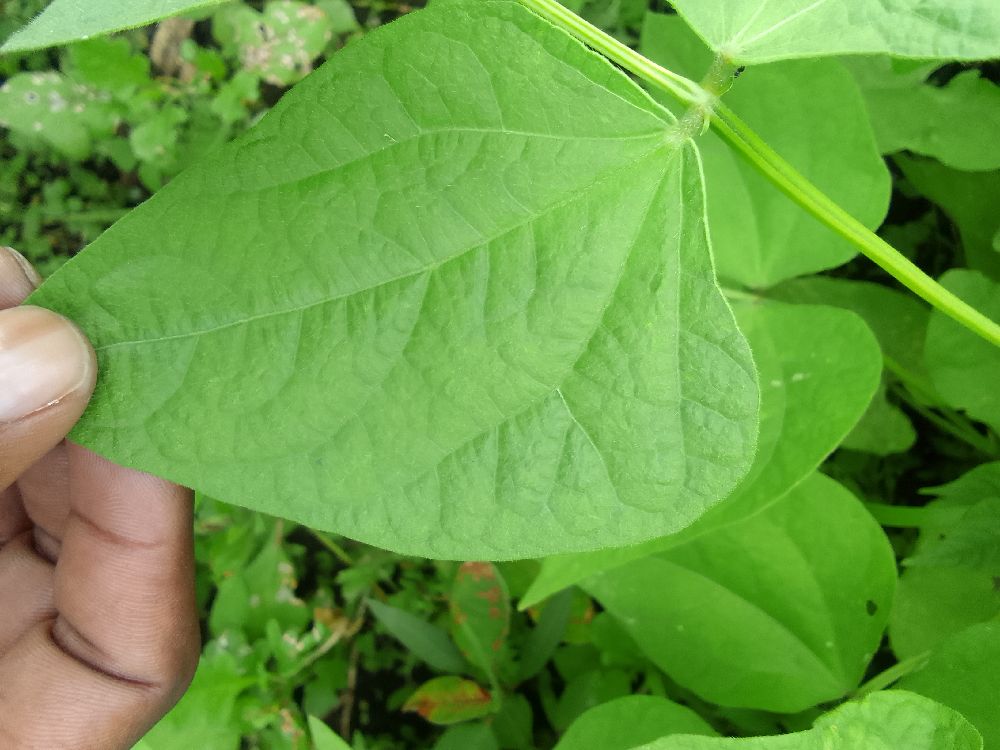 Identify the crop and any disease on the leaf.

common bean, healthy
